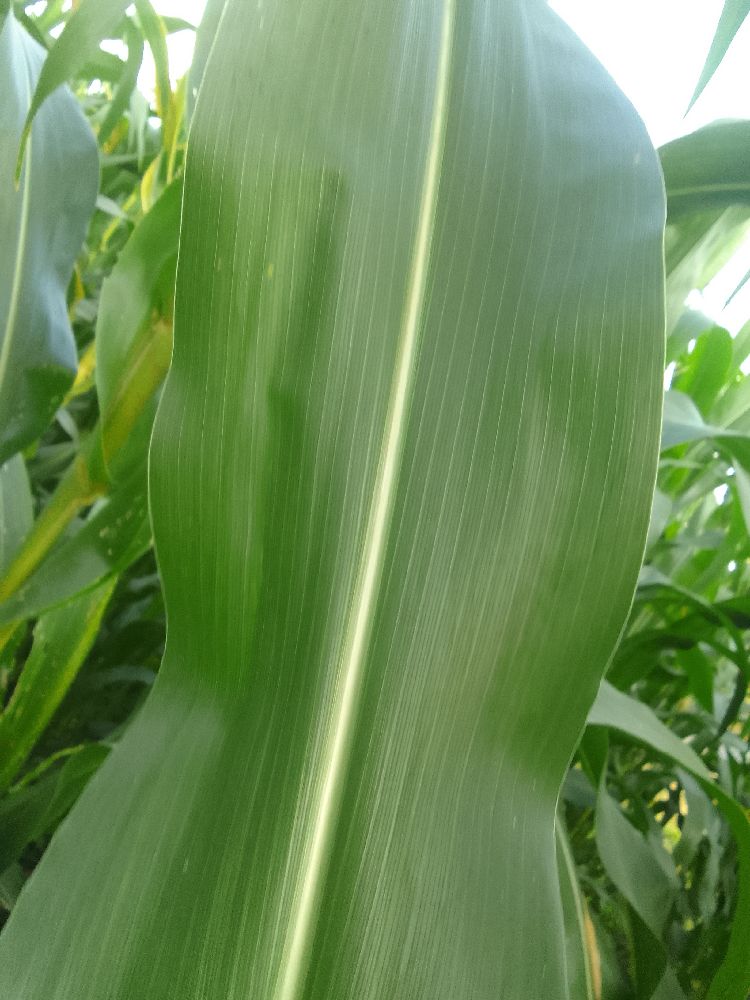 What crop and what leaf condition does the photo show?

maize, healthy
